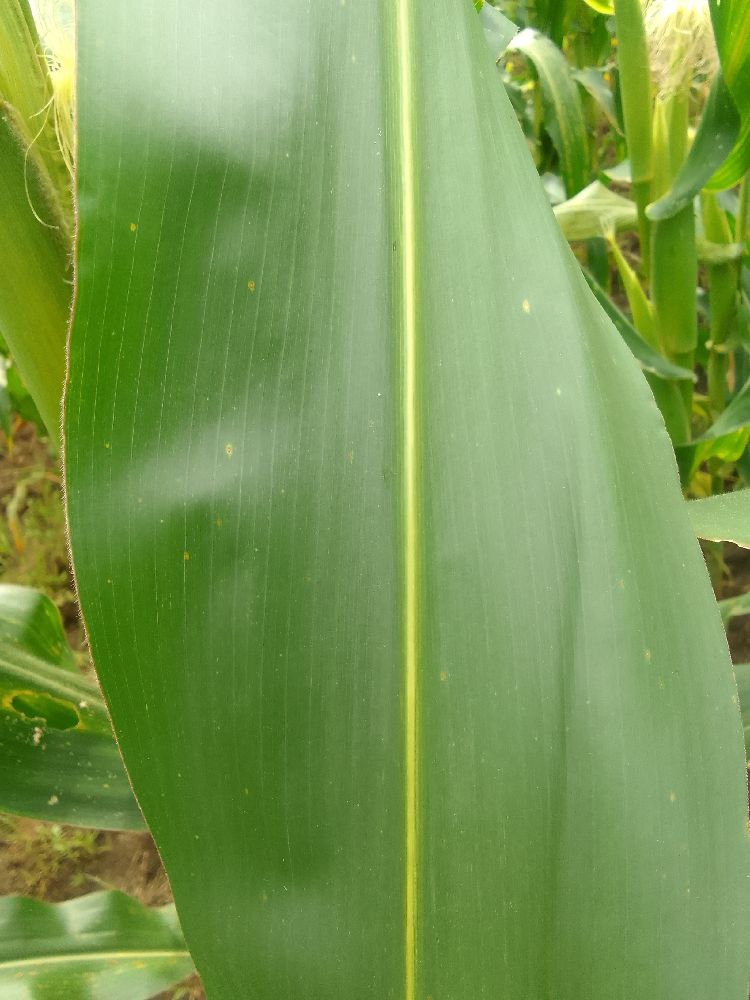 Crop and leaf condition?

maize, healthy
